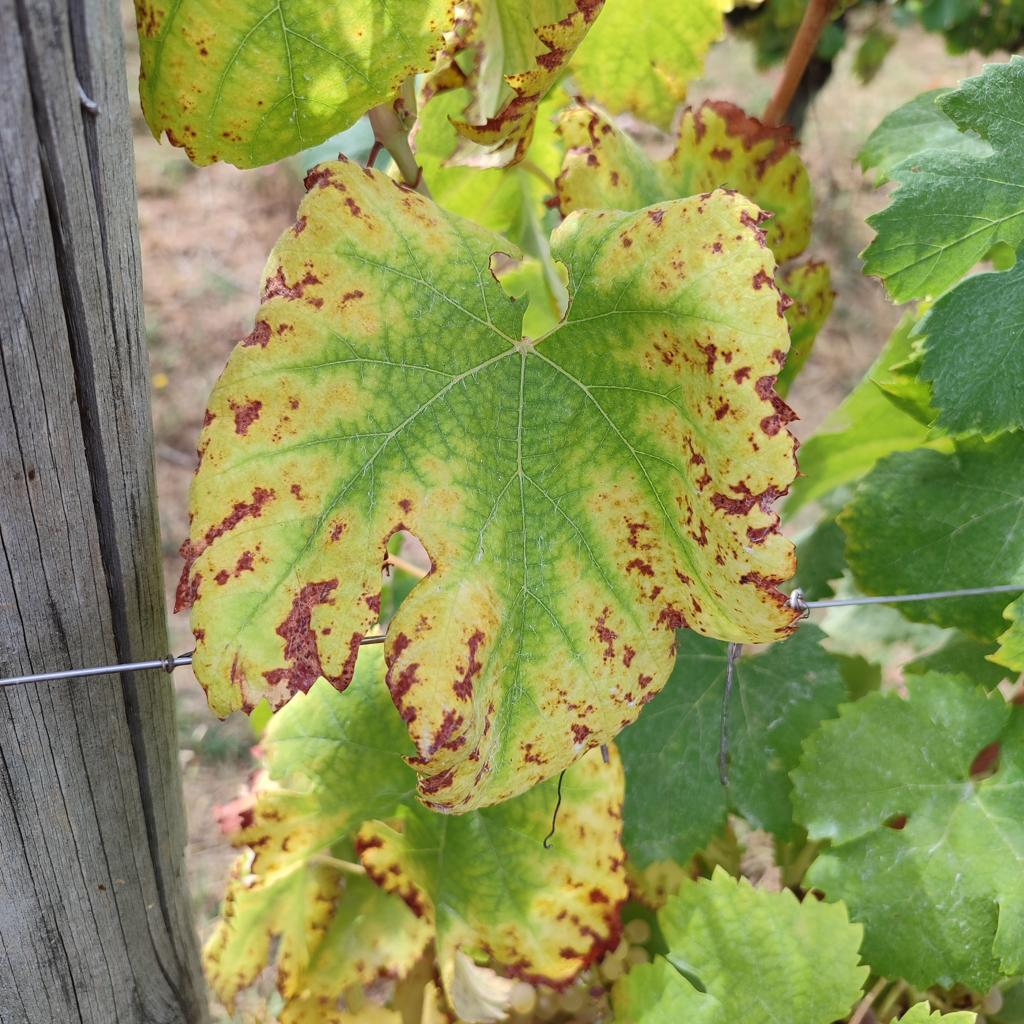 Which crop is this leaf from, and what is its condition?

grapevine, esca complex
